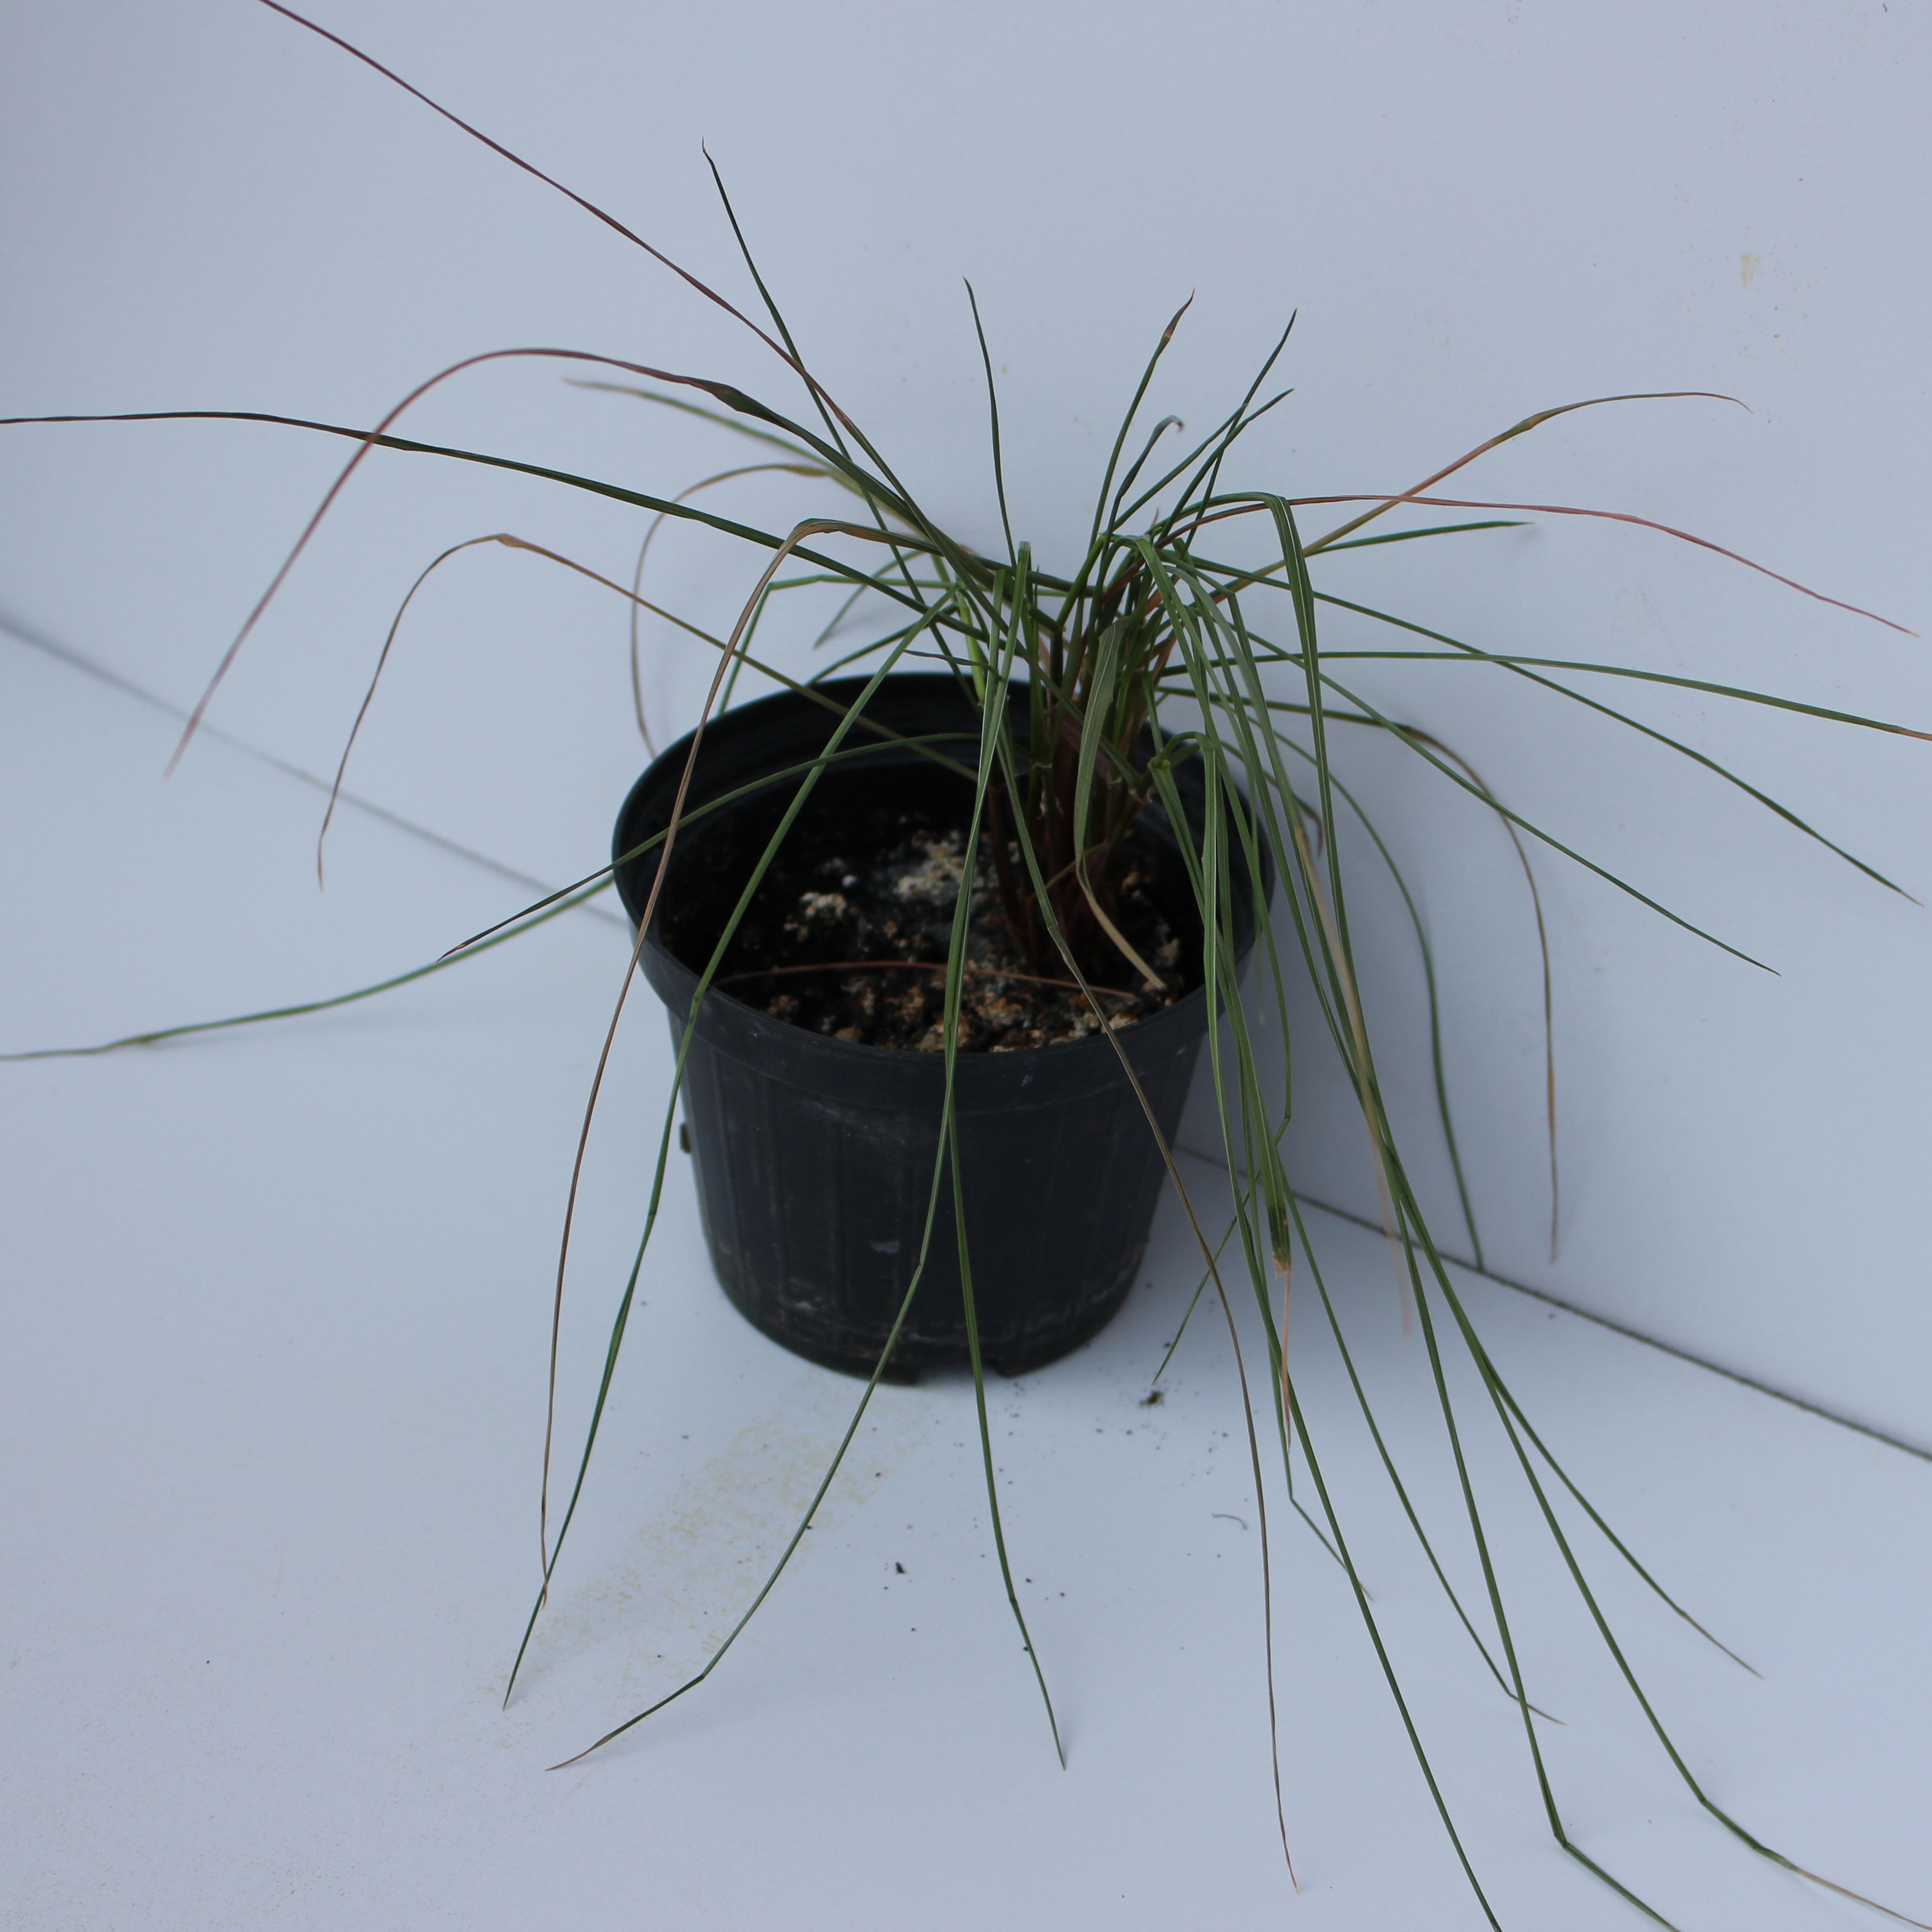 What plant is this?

Lolium multiflorum
